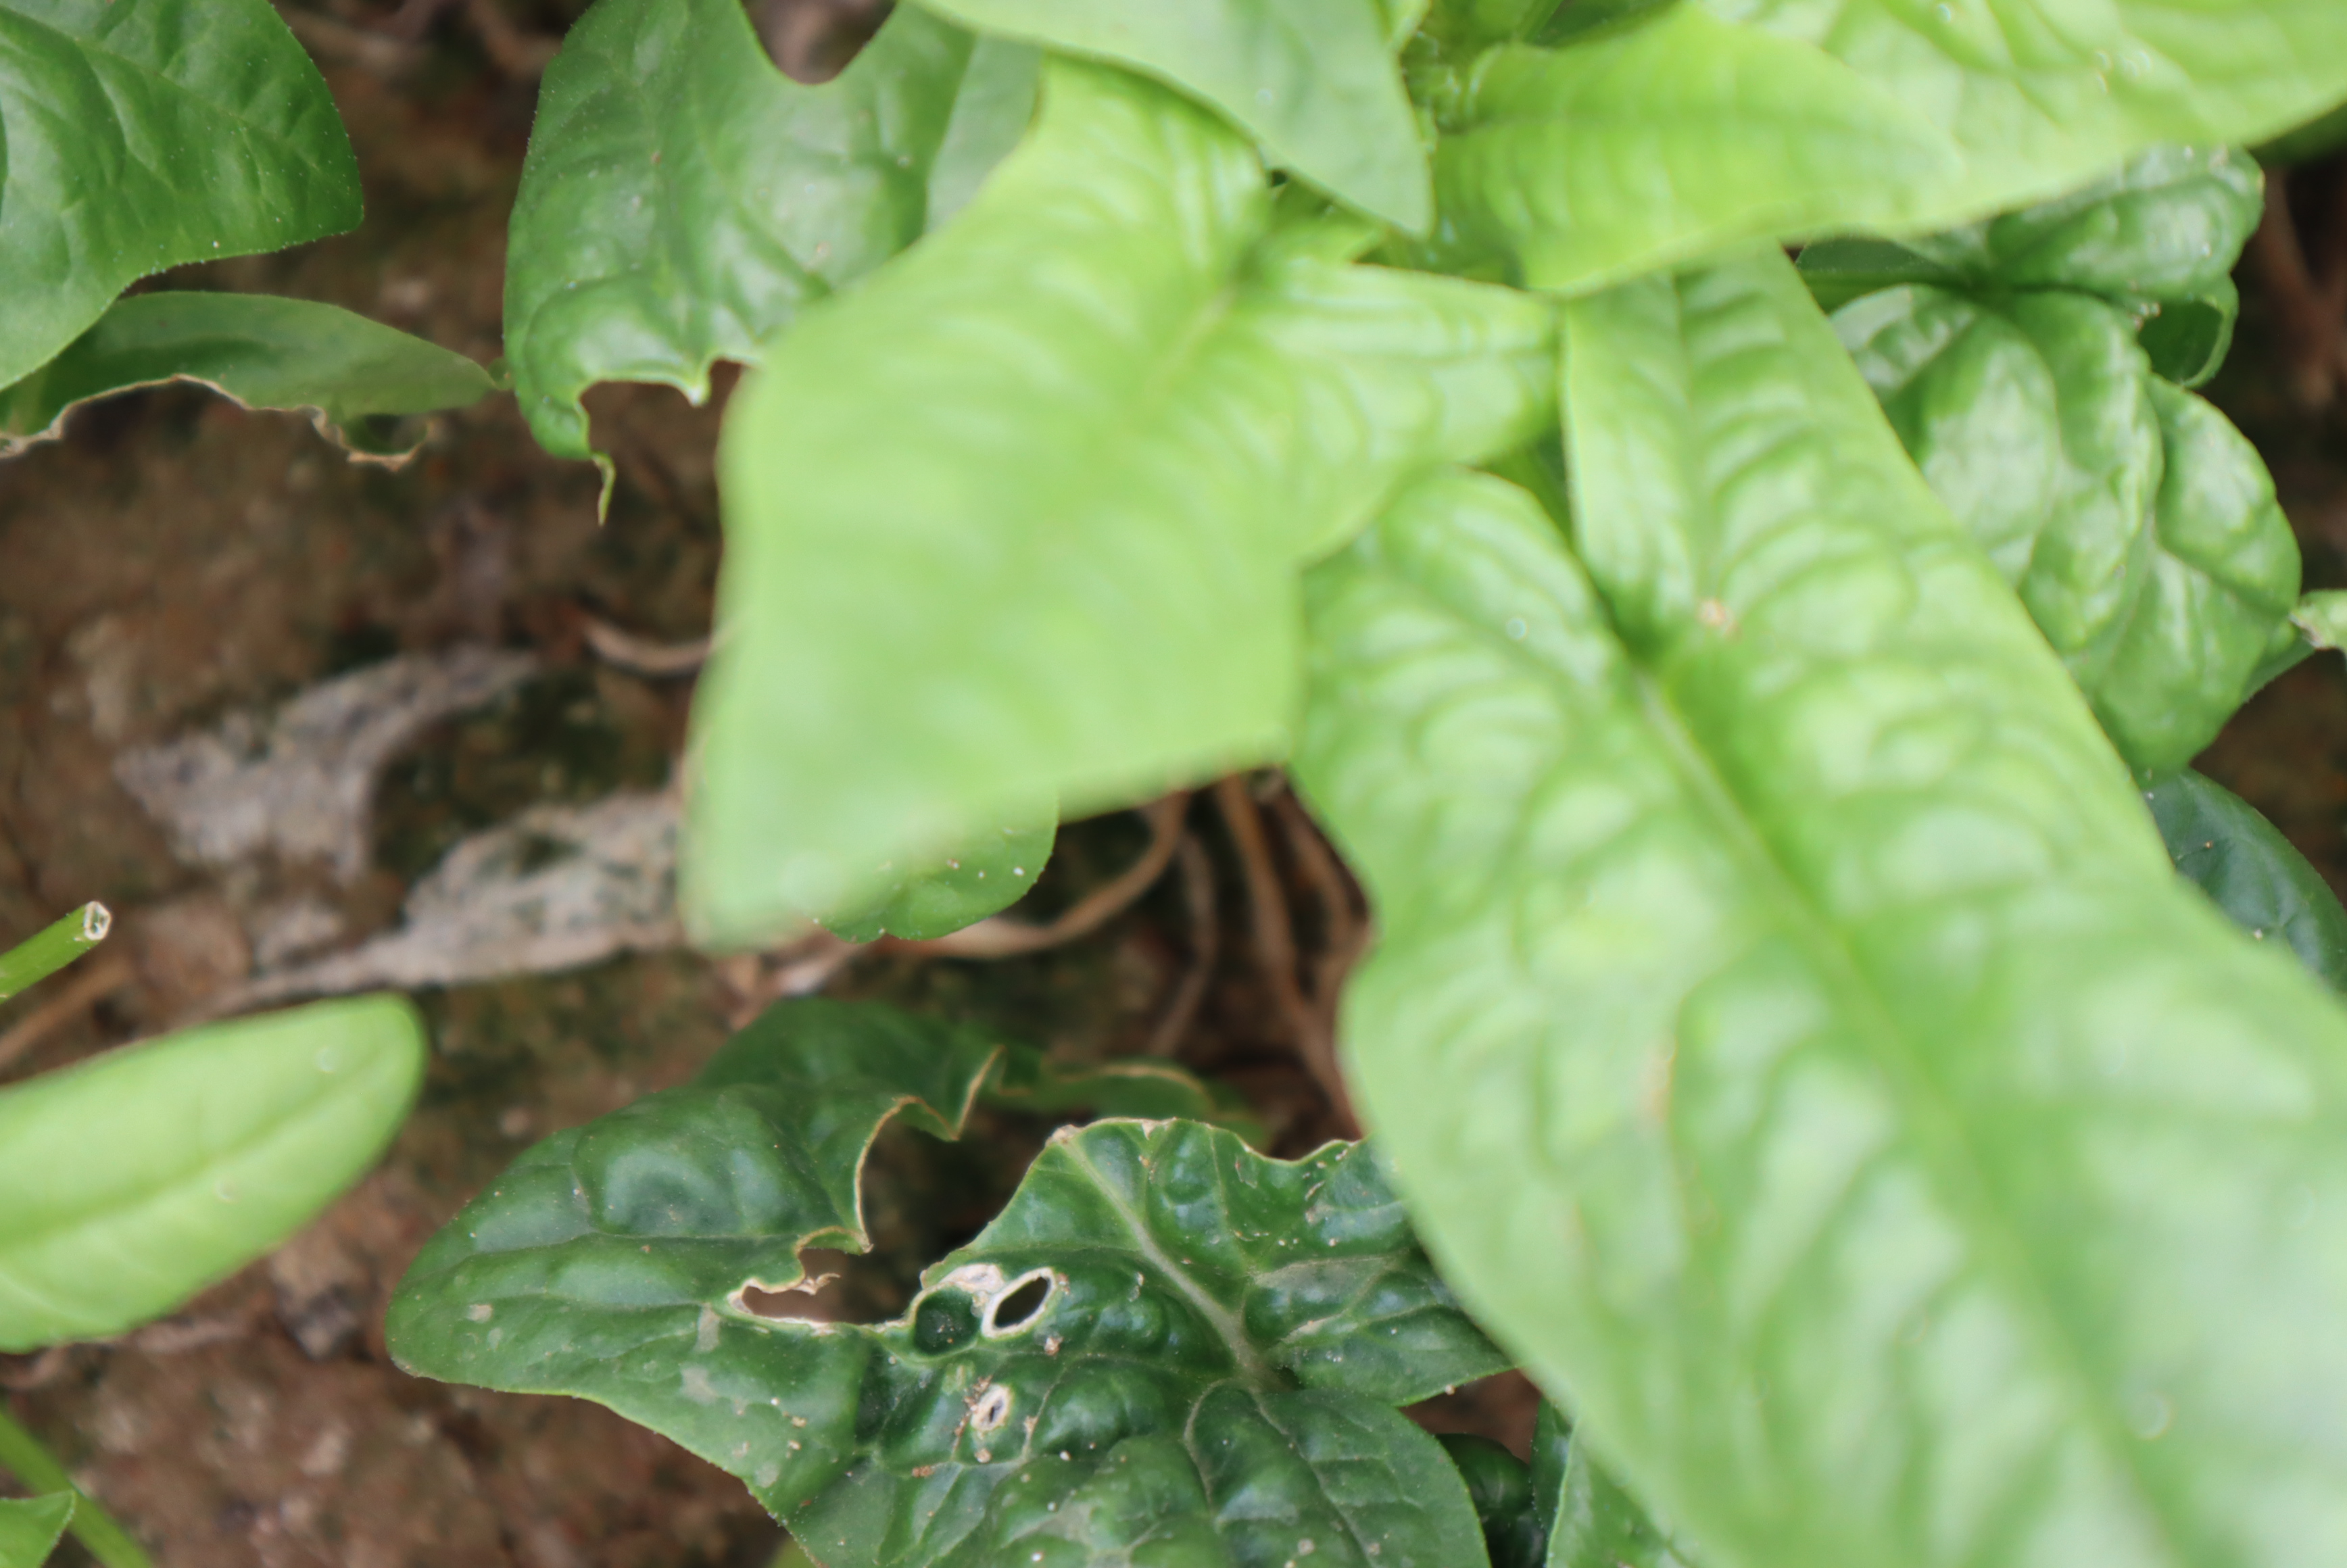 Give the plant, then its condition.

spinach, mechanical damage
